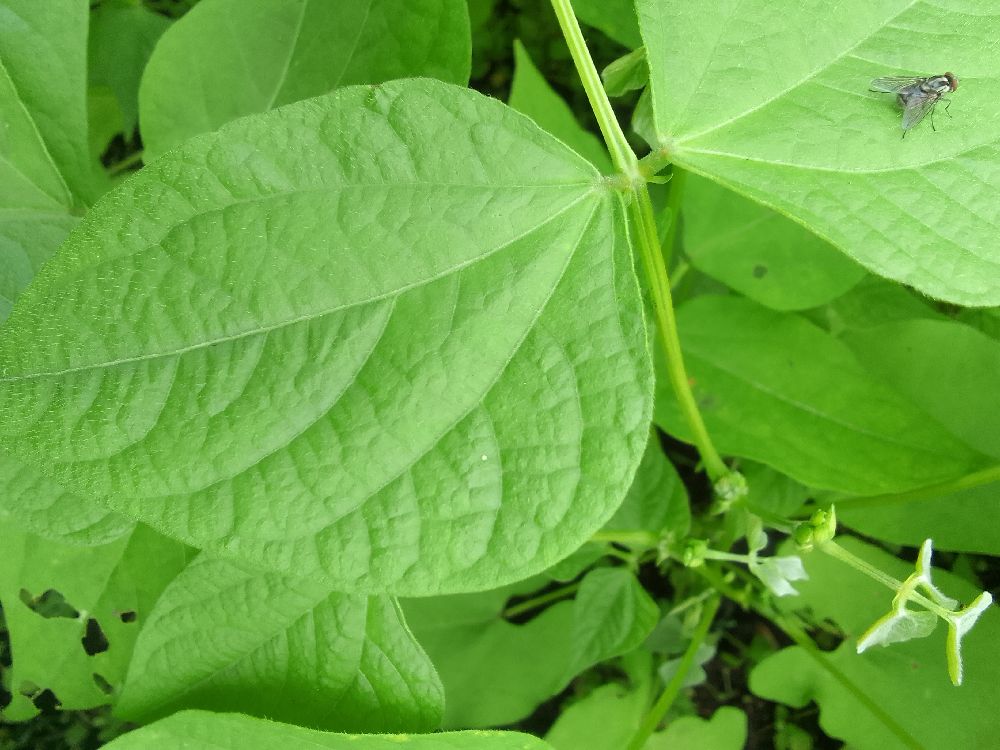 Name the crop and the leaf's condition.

common bean, healthy
